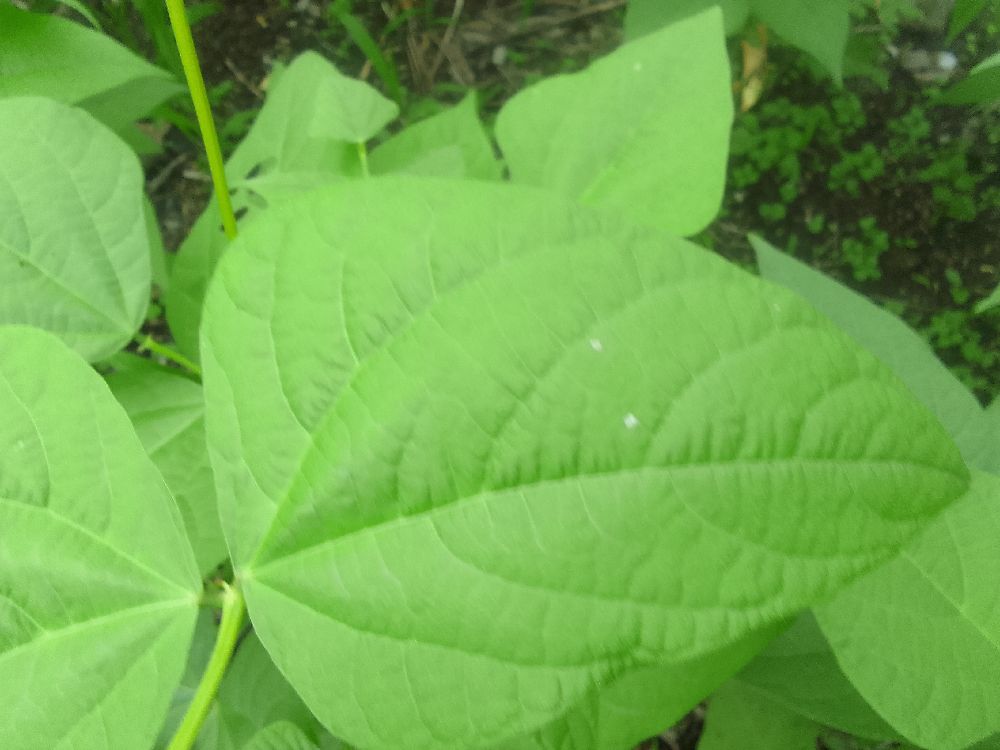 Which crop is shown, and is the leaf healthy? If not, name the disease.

common bean, healthy
